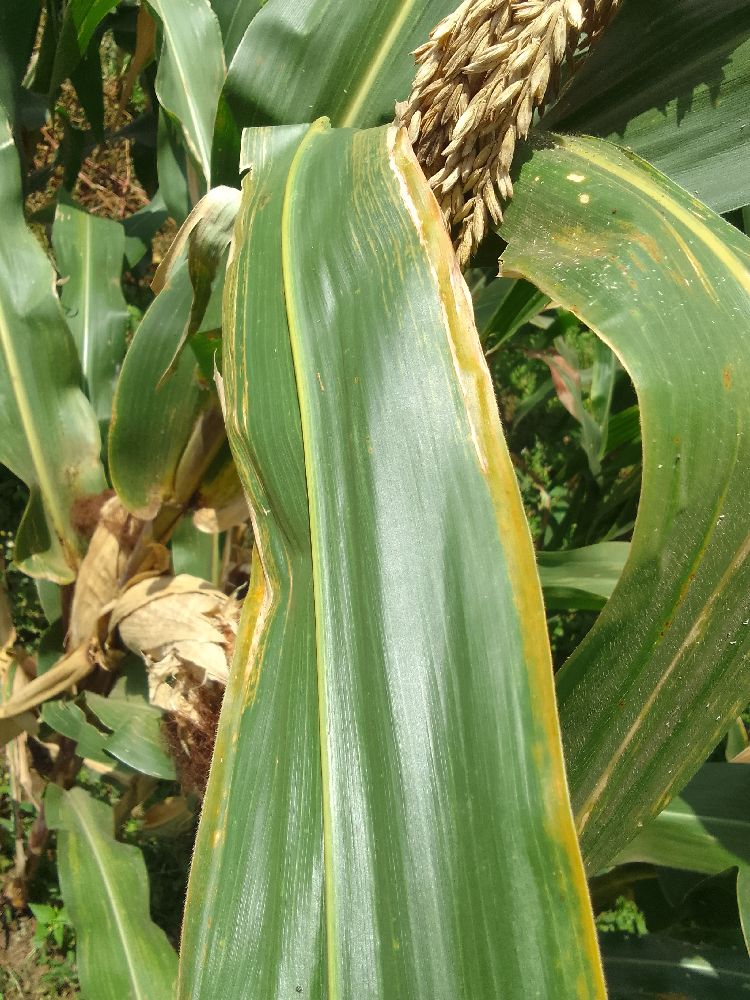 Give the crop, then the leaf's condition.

maize, maize lethal necrosis
